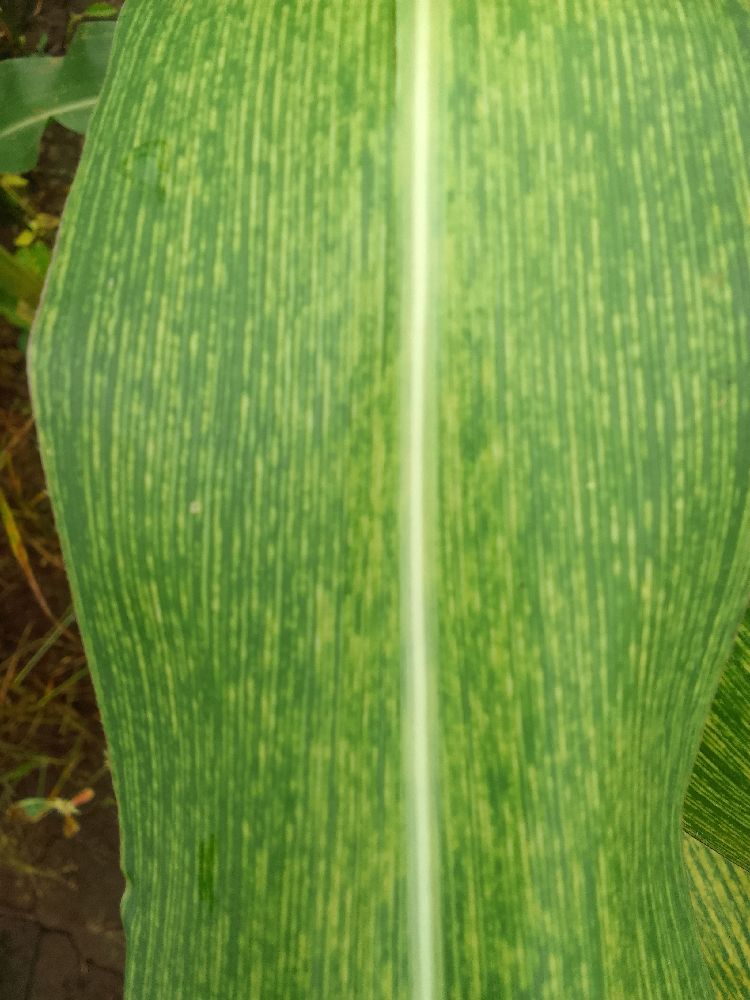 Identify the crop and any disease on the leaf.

maize, maize streak virus
